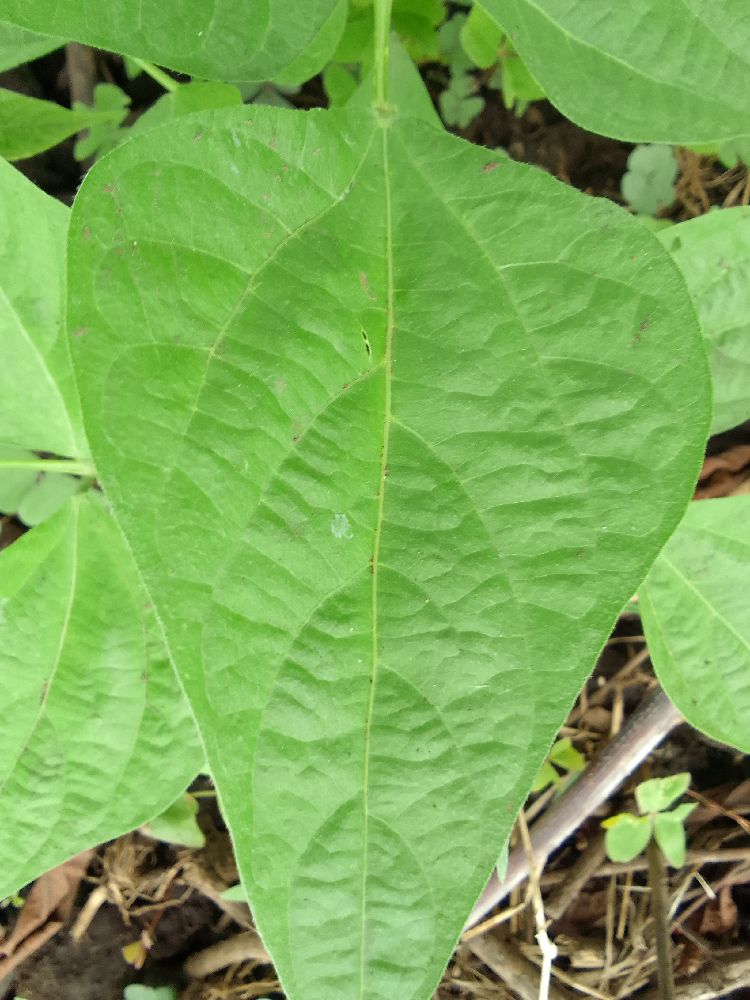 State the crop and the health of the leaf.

common bean, healthy
